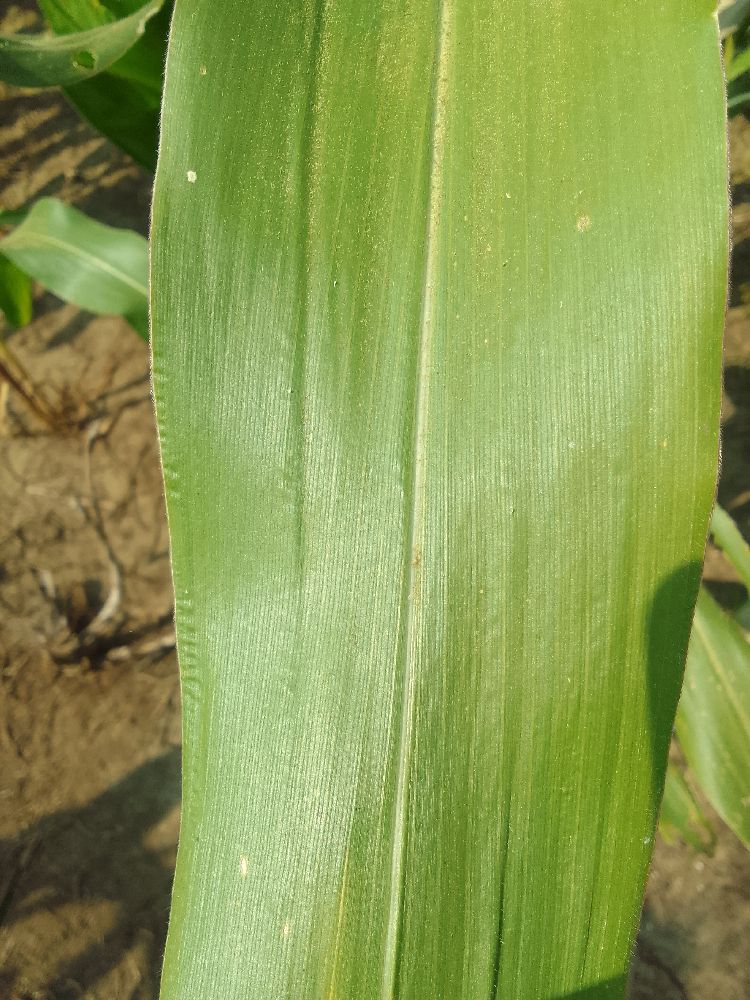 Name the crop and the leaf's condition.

maize, healthy
